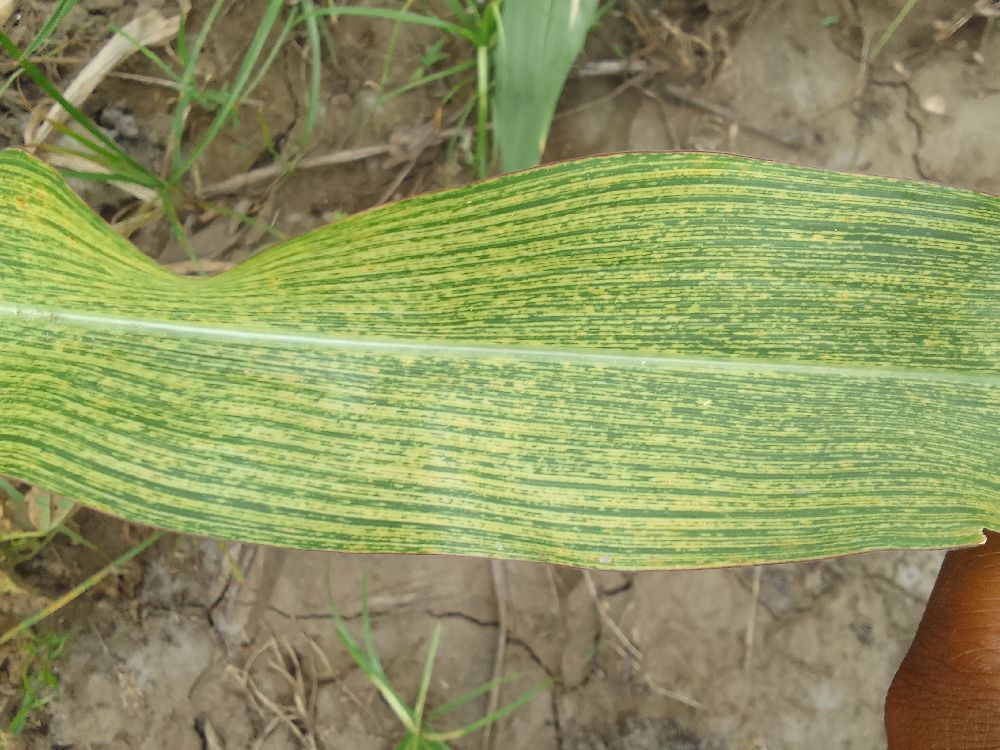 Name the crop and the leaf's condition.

maize, maize streak virus
